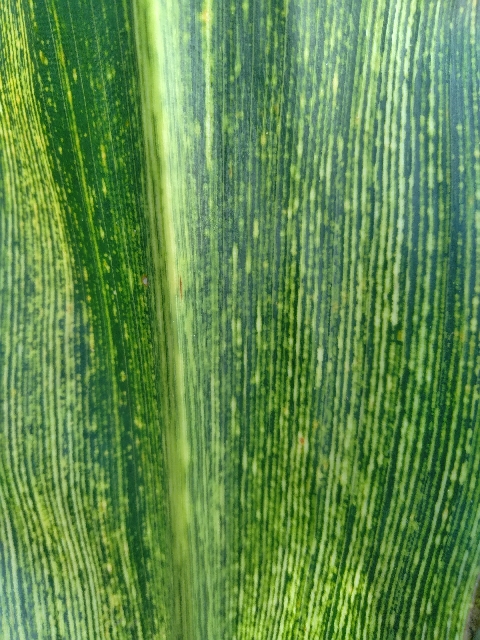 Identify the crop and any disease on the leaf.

maize, maize streak virus
